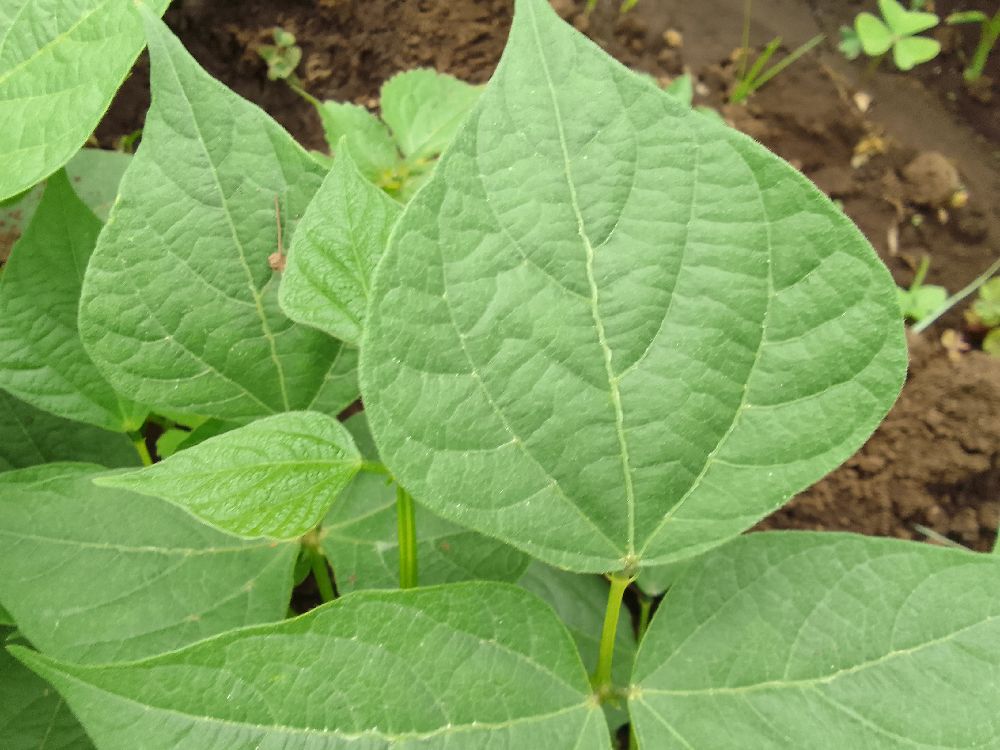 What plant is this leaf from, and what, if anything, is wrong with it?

common bean, healthy
